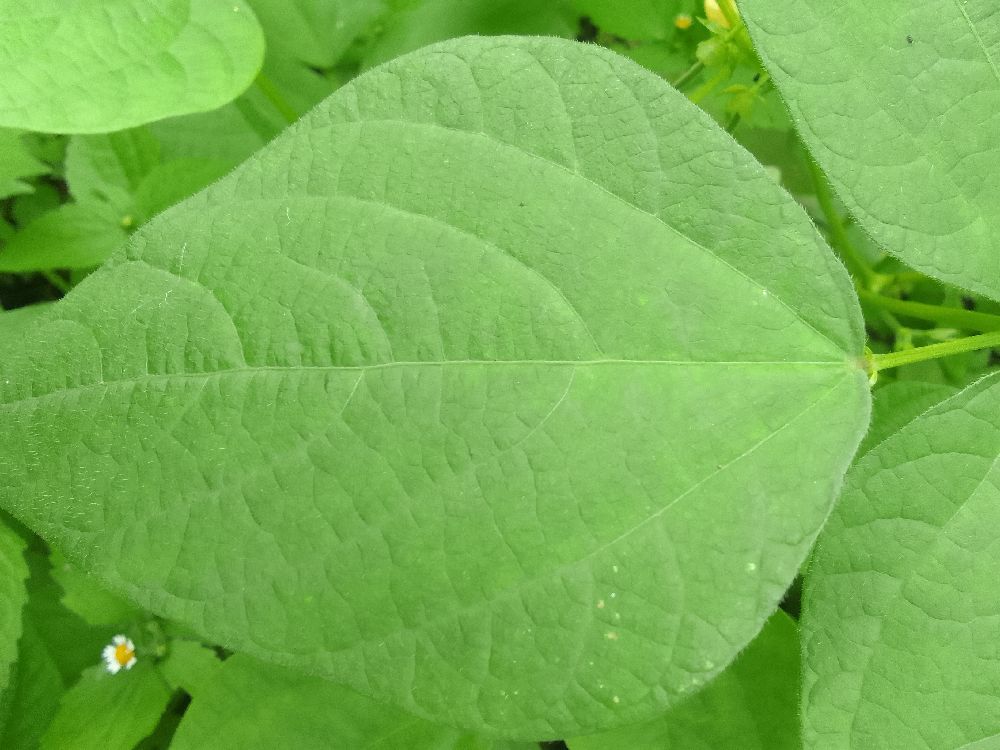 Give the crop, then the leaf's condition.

common bean, healthy
